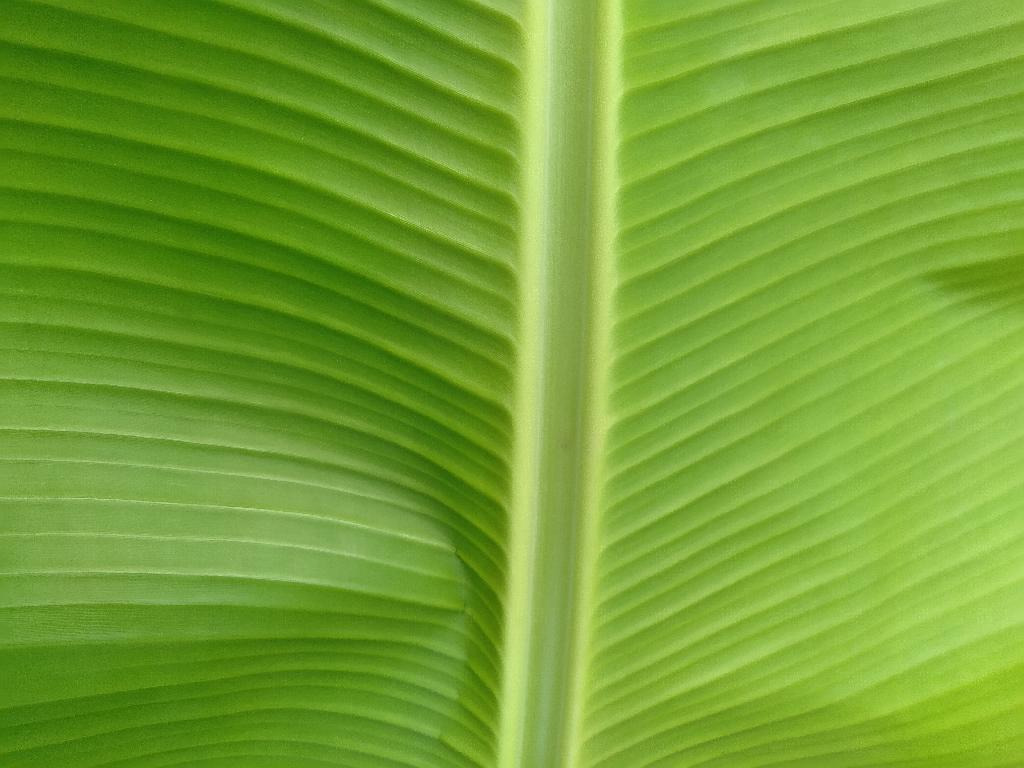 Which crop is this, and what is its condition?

banana, healthy
